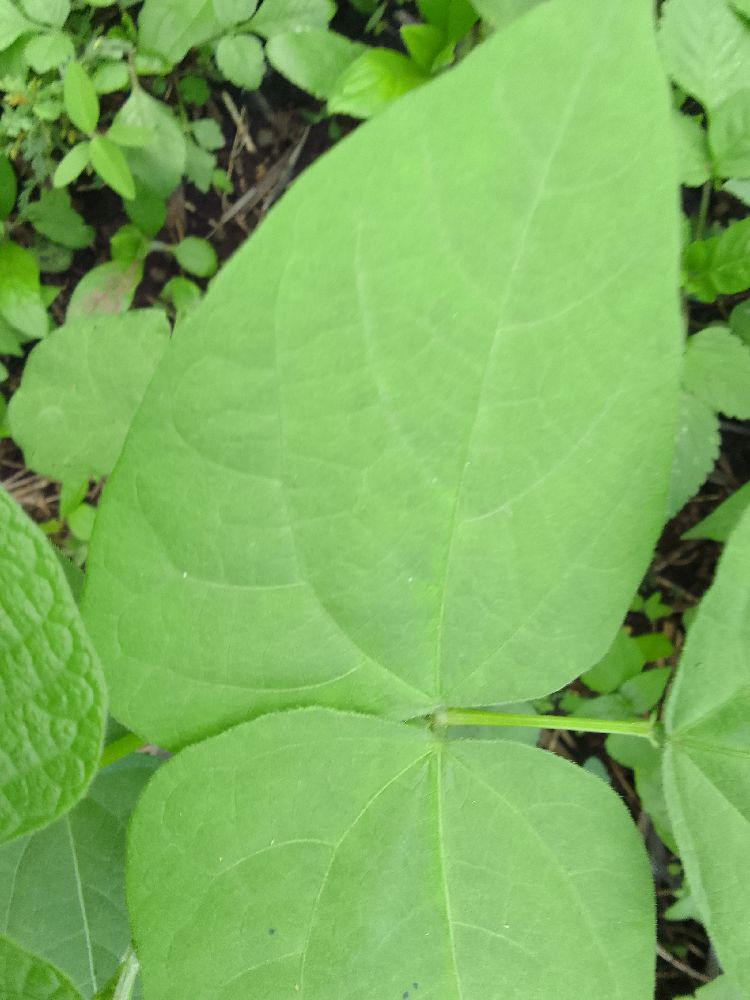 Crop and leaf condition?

common bean, healthy
